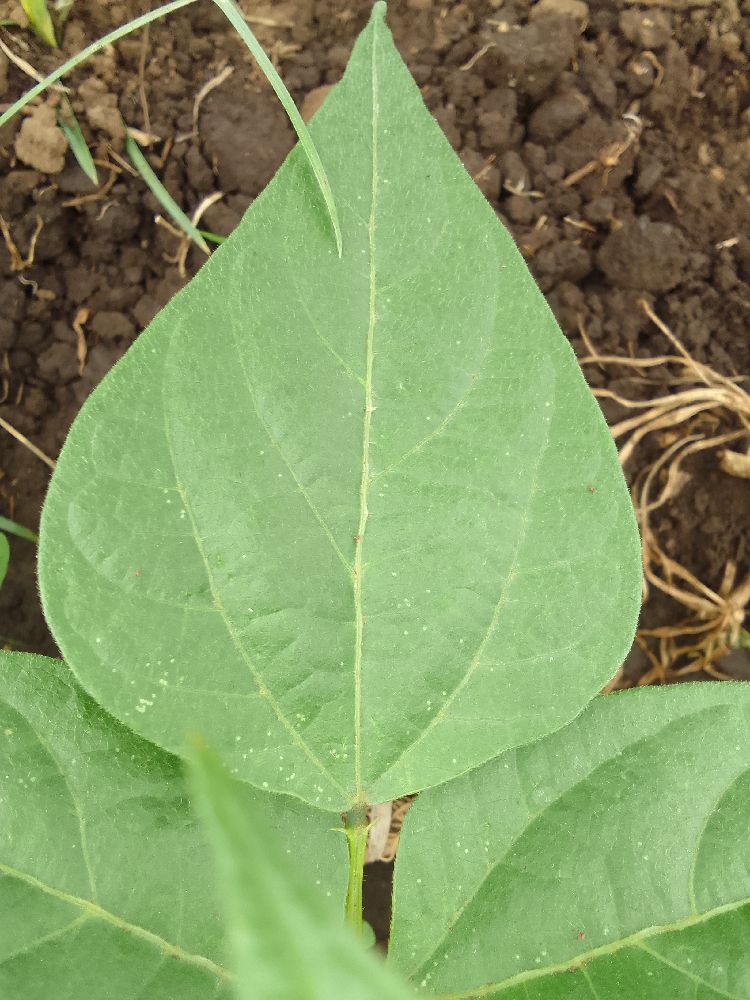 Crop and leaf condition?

common bean, healthy
